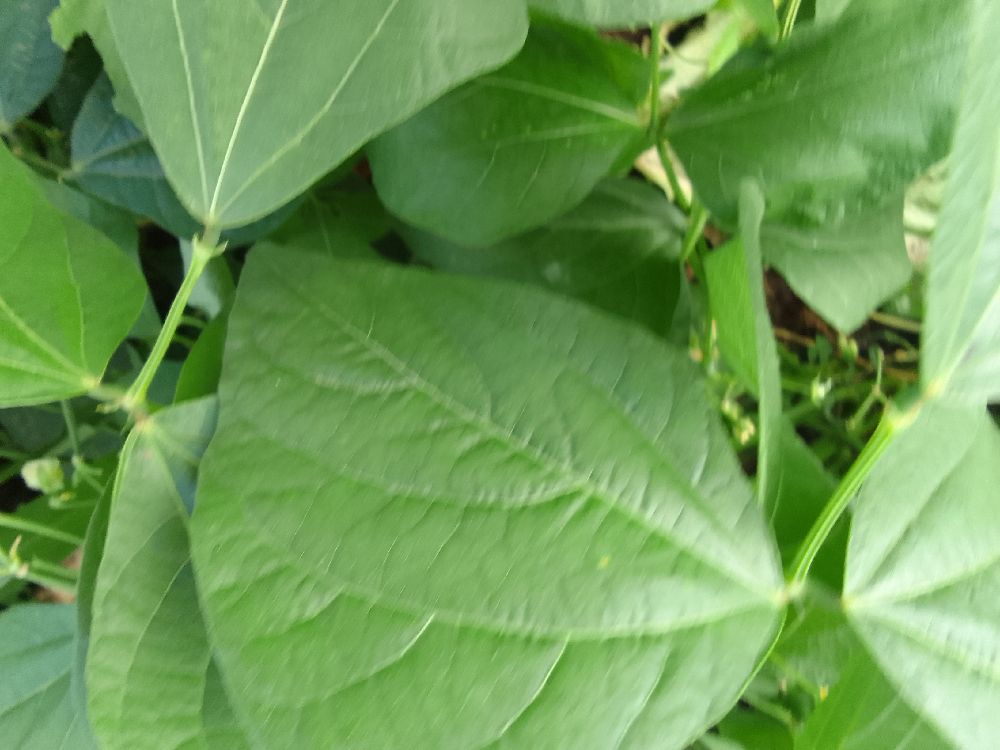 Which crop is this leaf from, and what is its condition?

common bean, healthy
